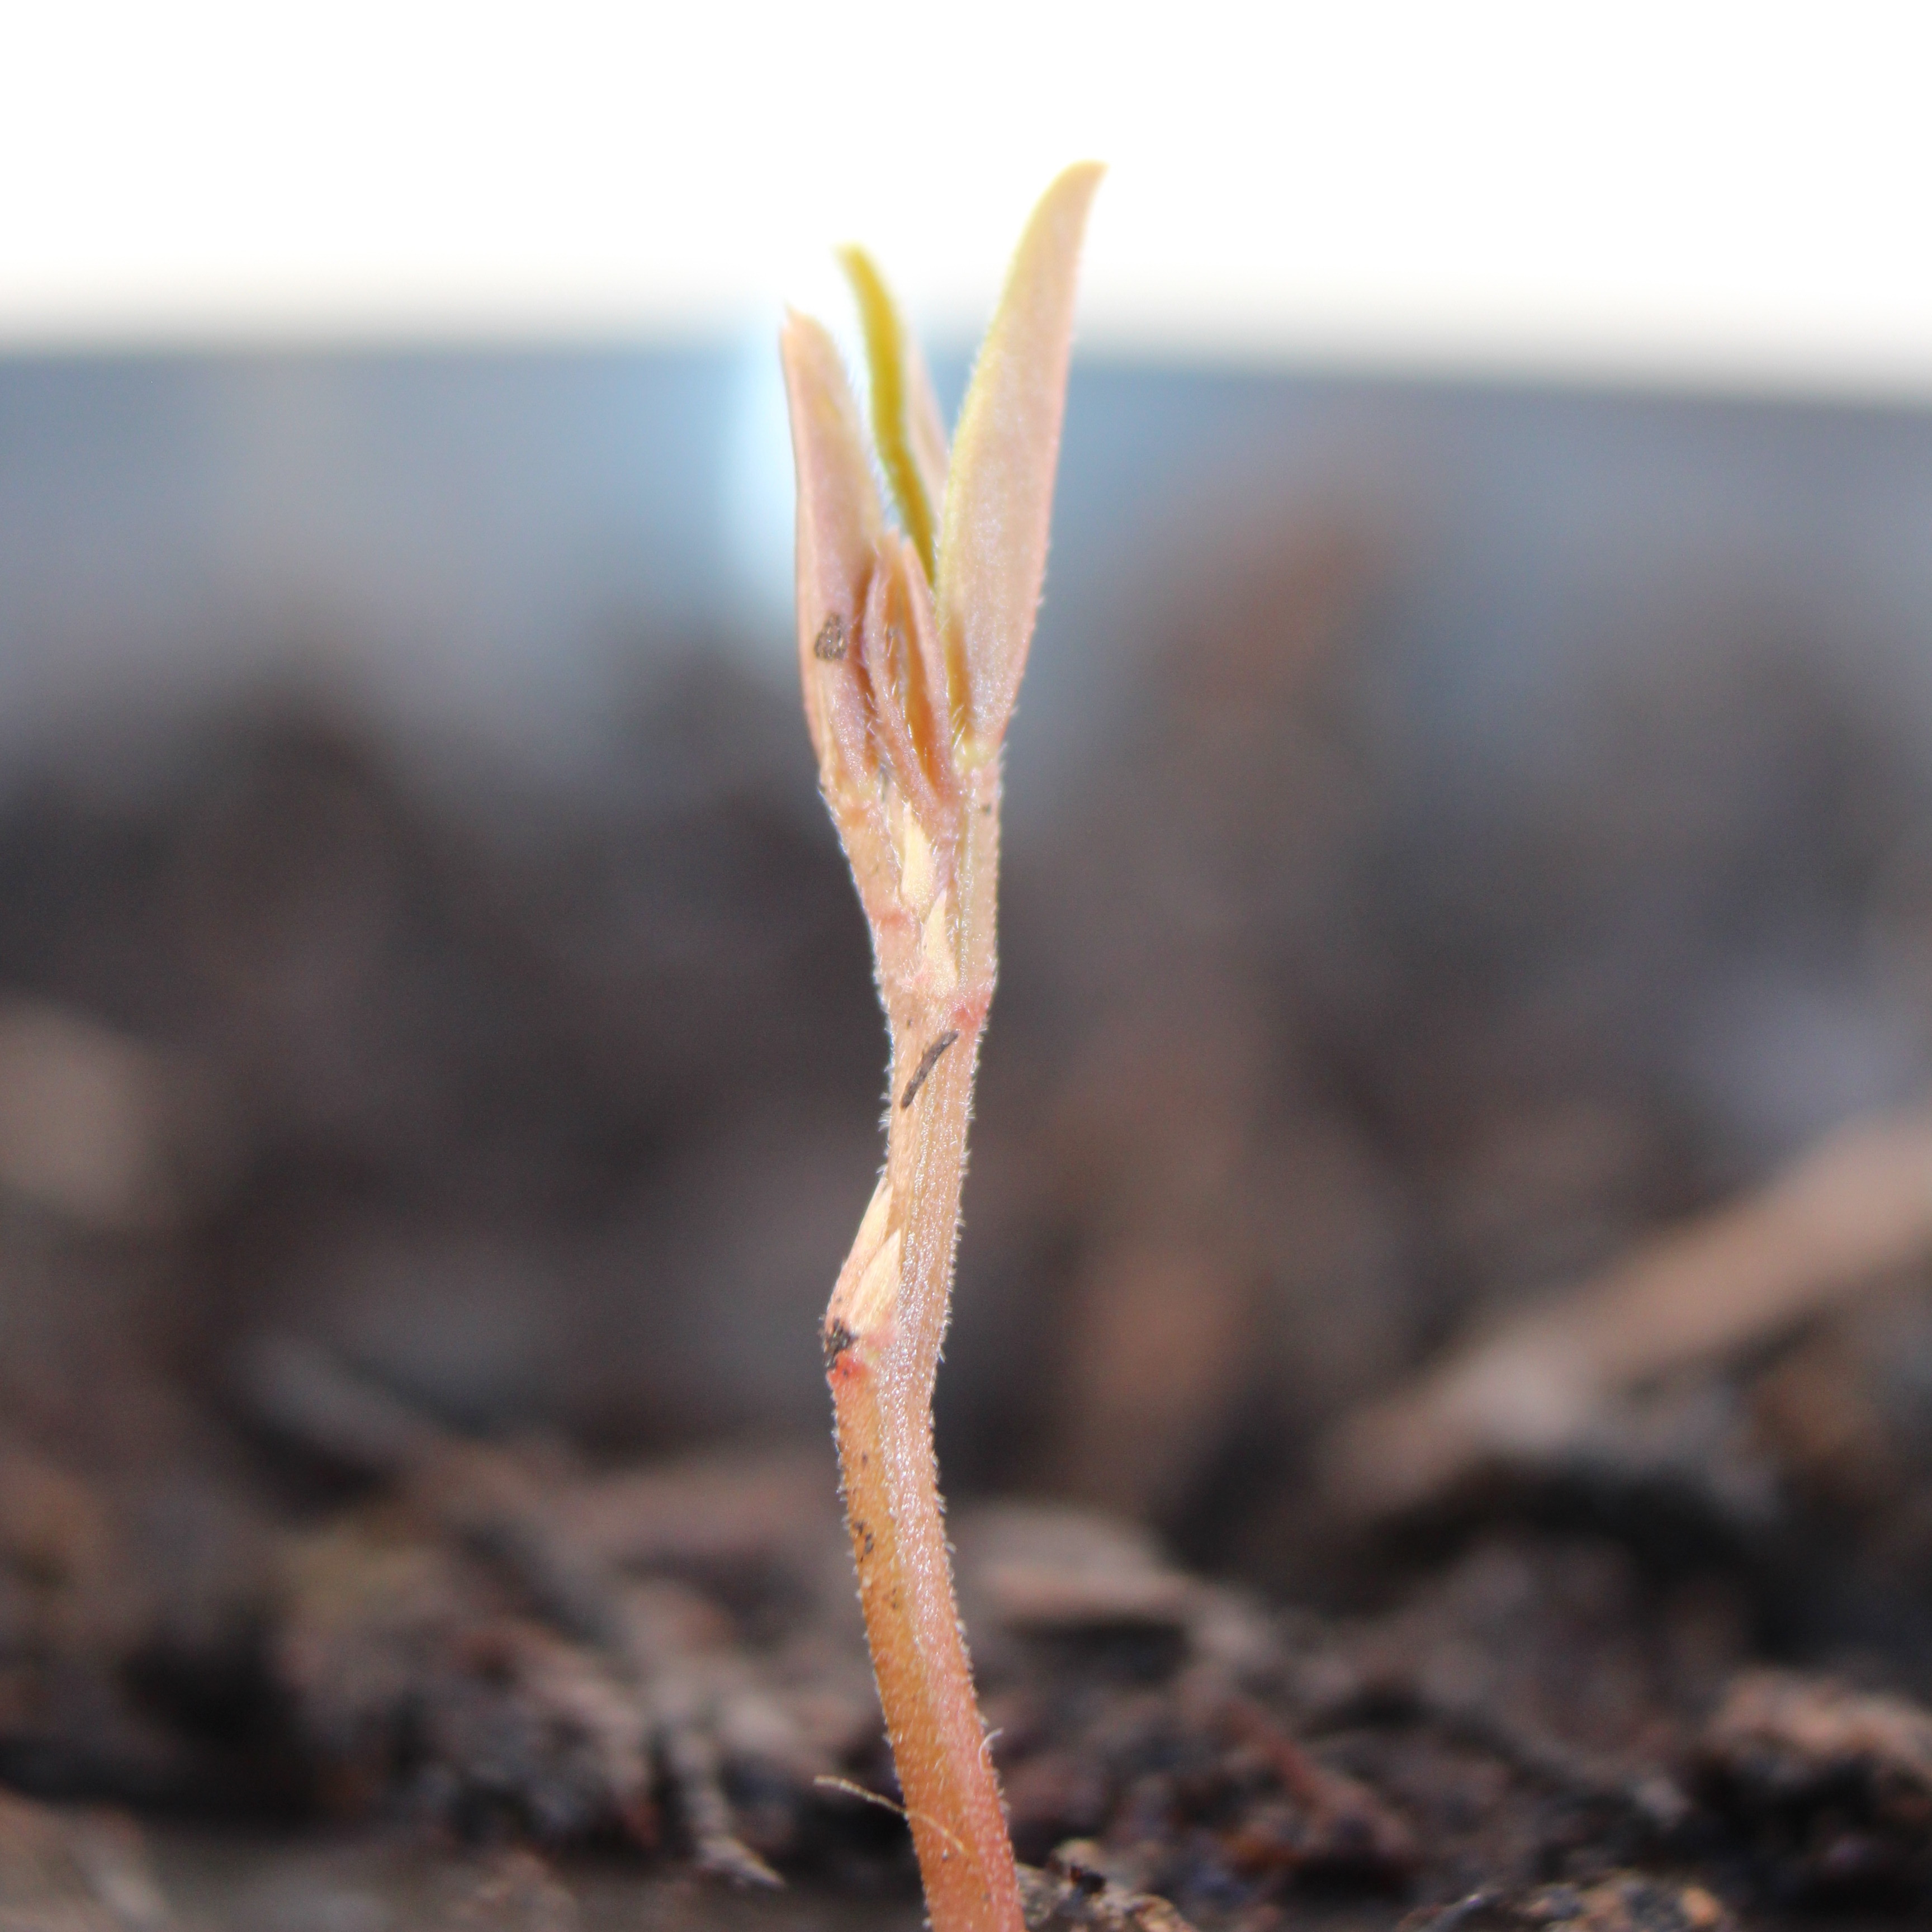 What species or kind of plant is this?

Vicia sativa
